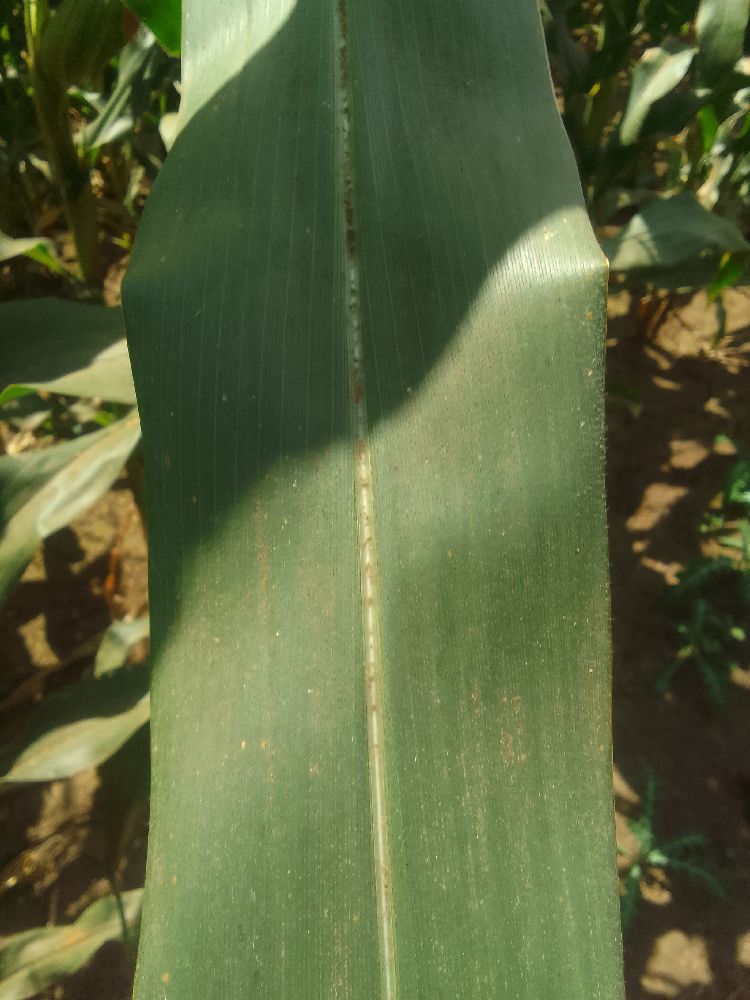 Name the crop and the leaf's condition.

maize, healthy
